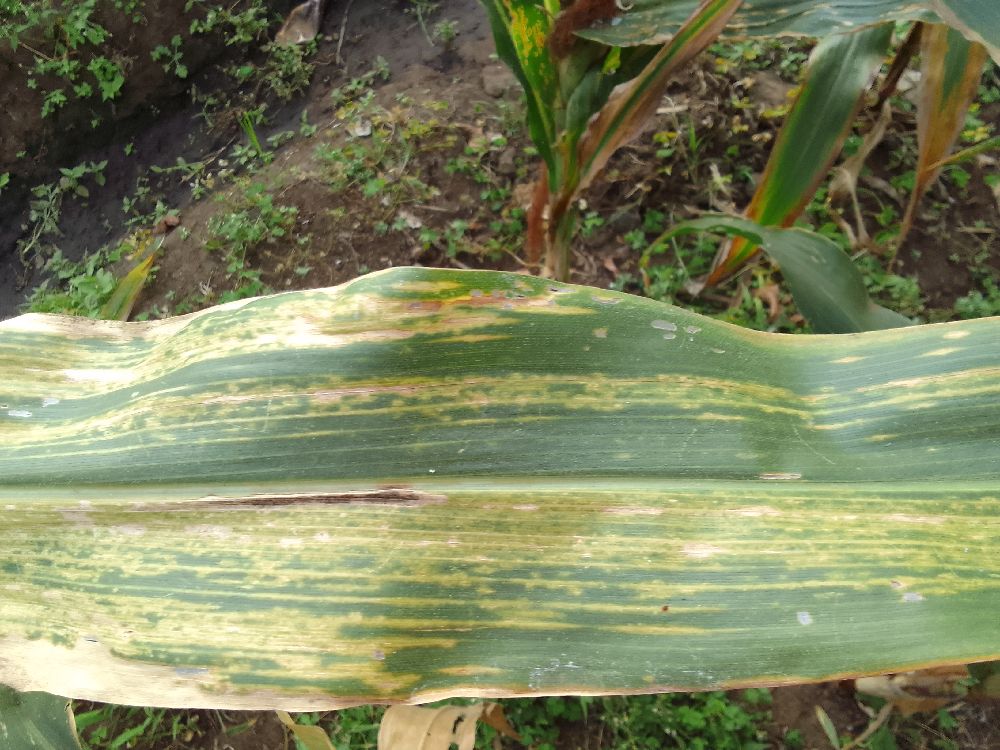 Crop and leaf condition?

maize, maize lethal necrosis
